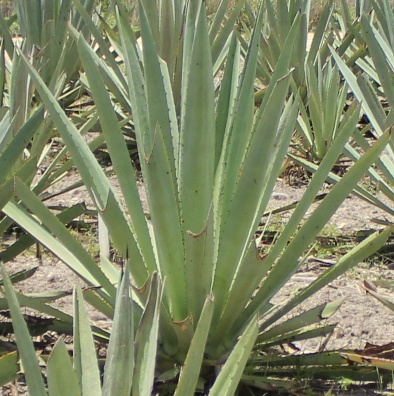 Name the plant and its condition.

agave, yellow
